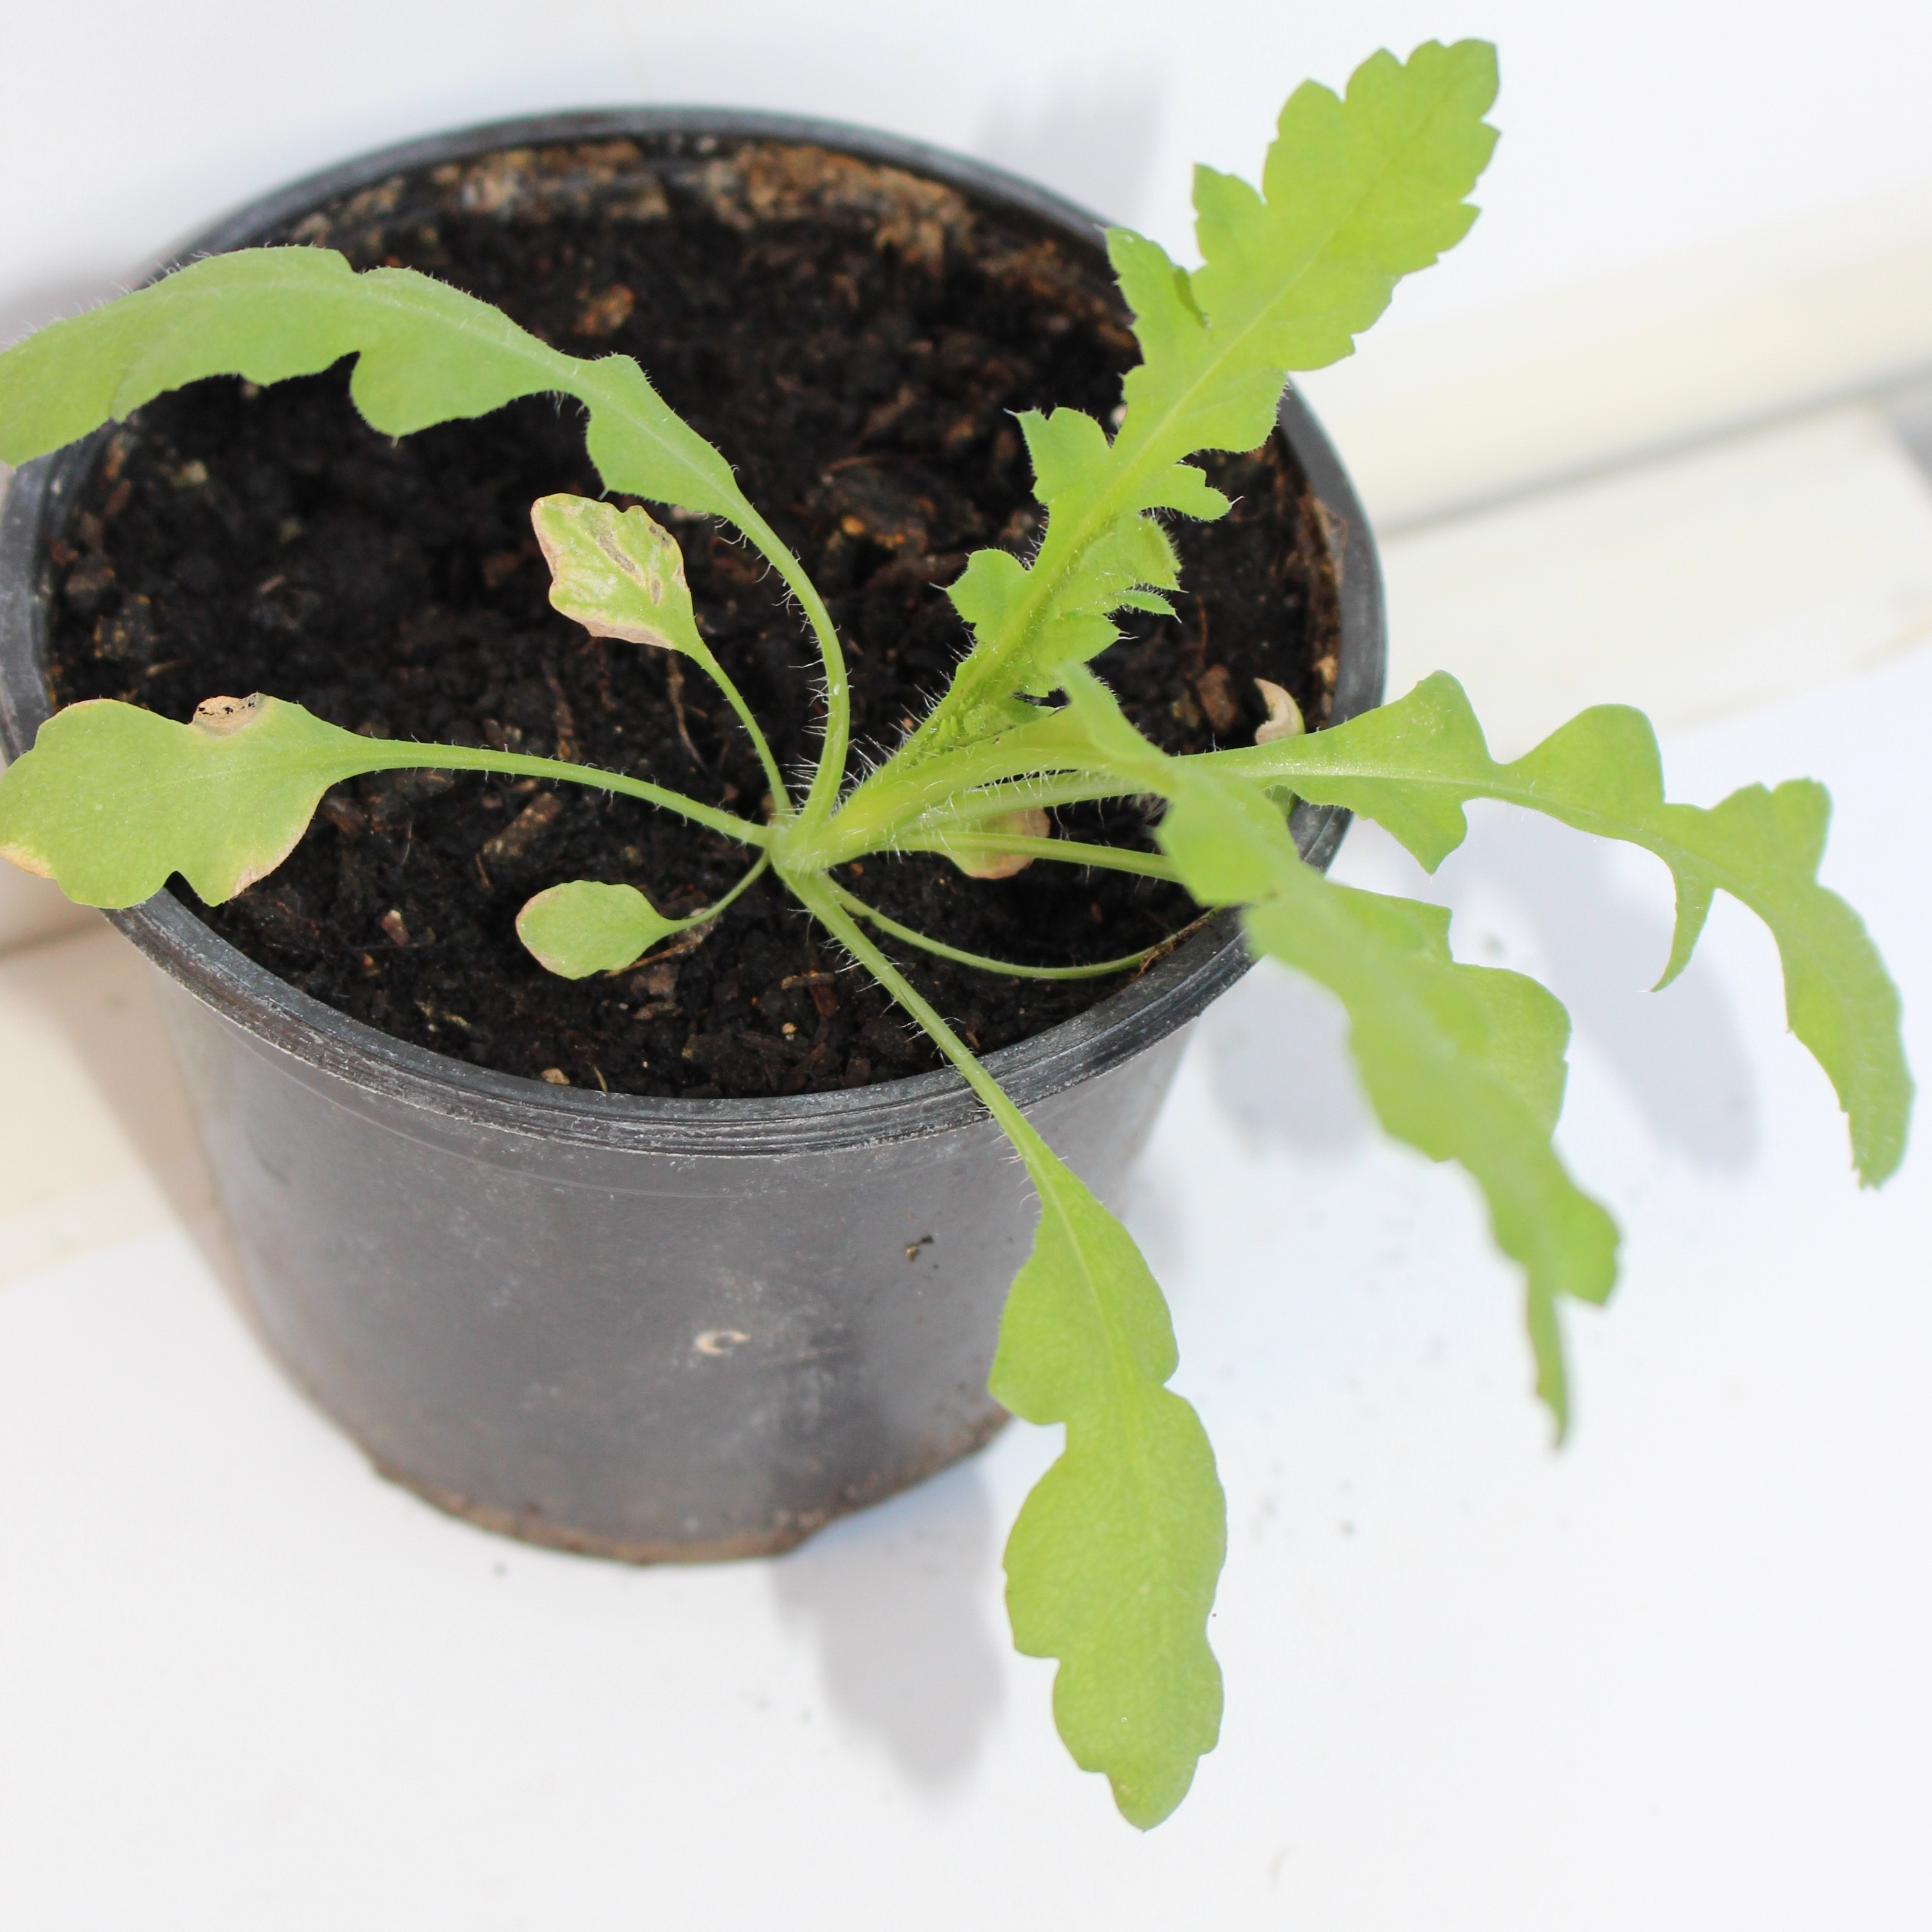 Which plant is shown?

Papaver rhoeas
